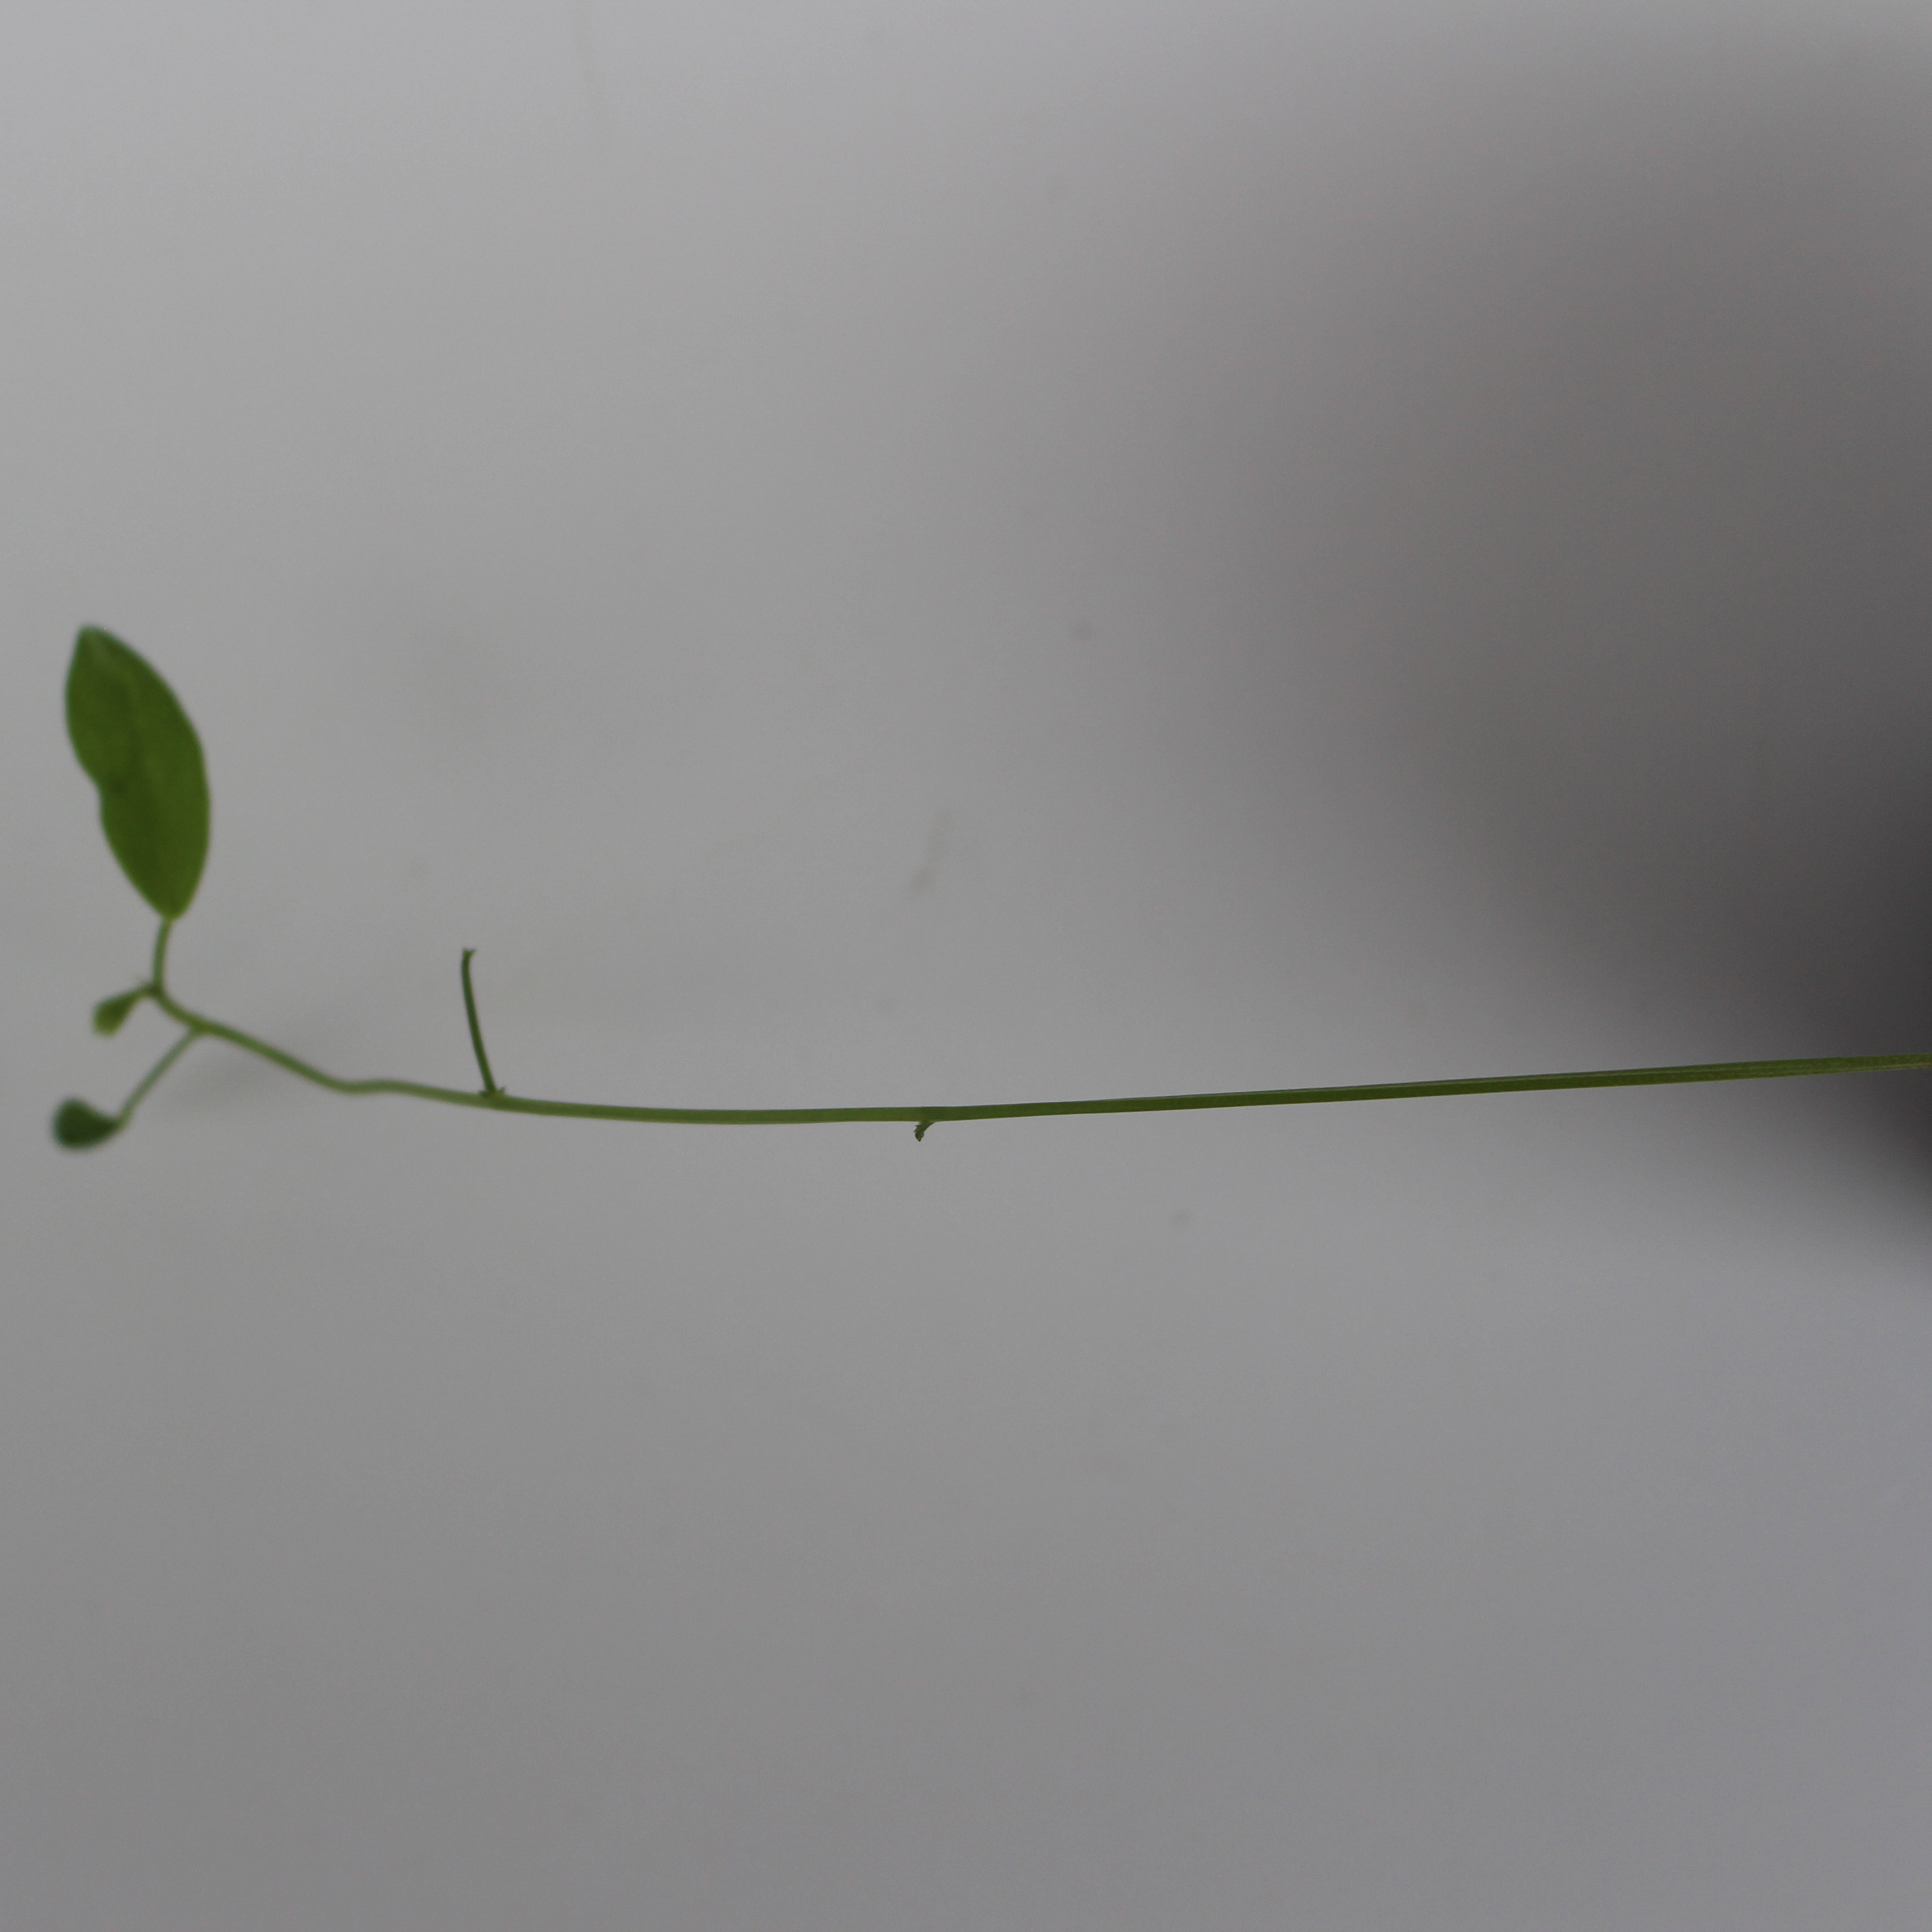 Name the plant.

Vicia sativa
